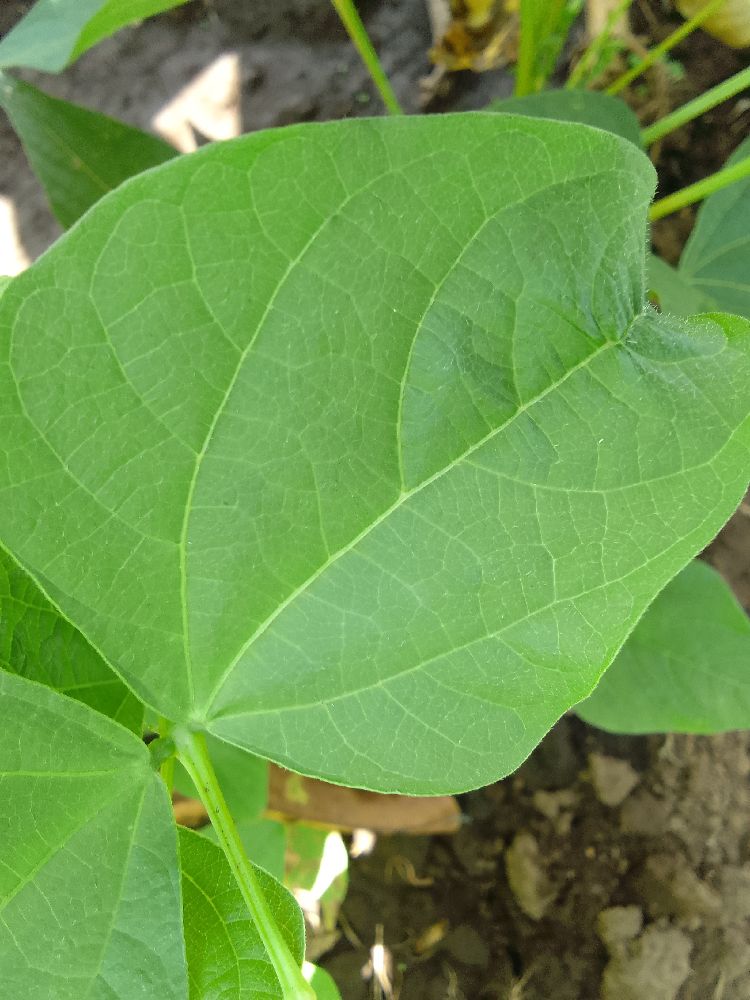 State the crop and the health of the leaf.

common bean, healthy
